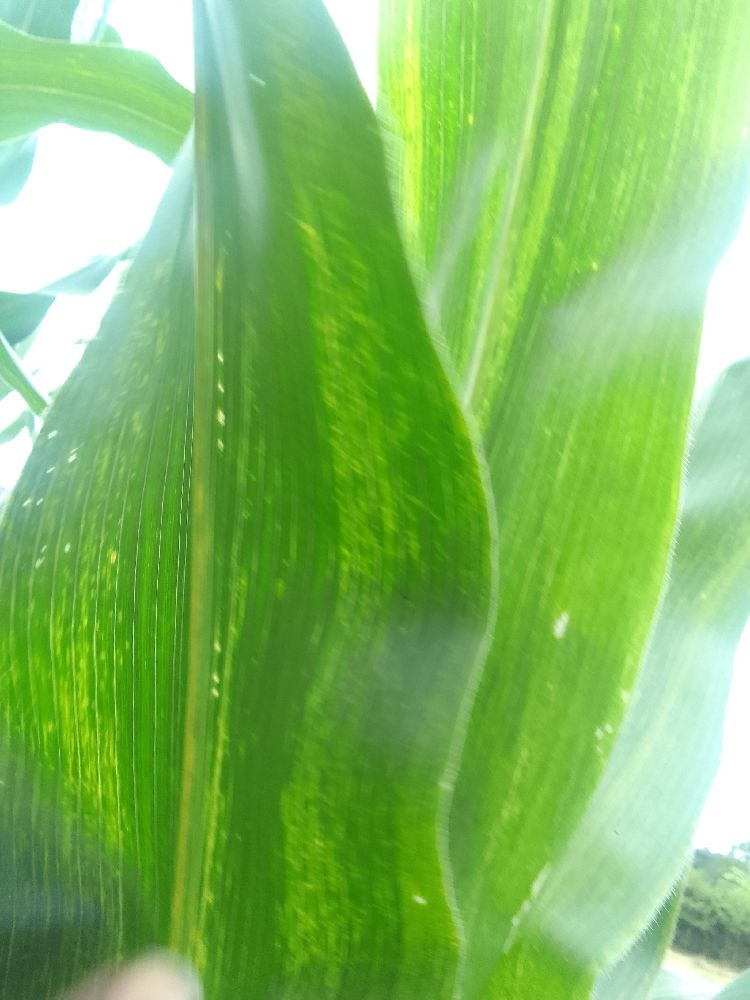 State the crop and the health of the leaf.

maize, maize lethal necrosis
